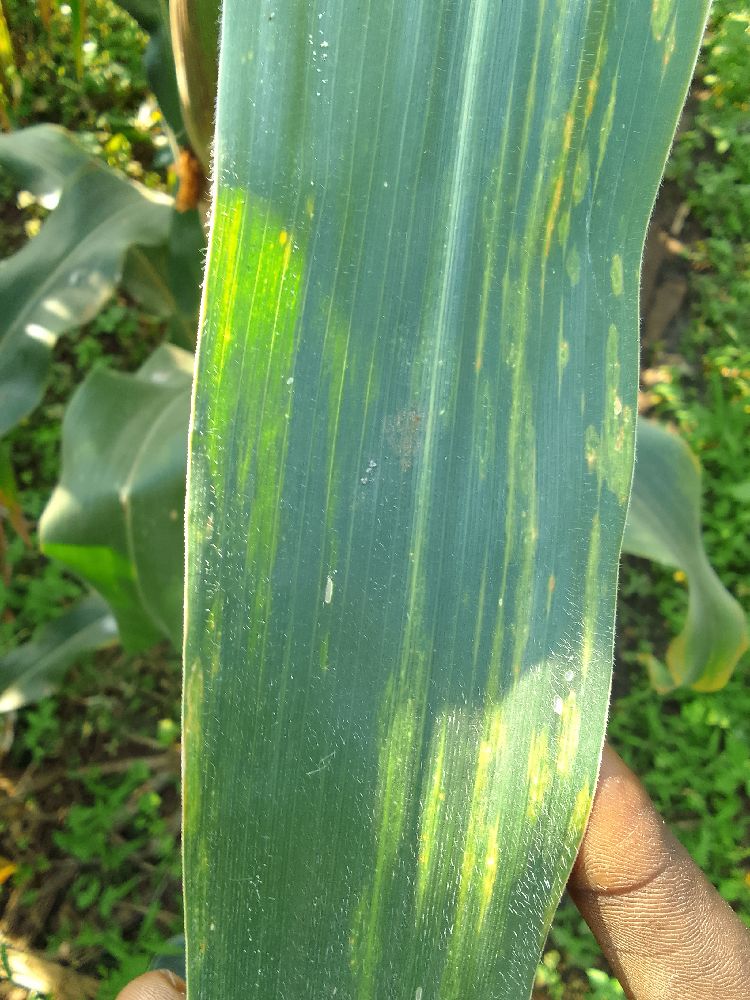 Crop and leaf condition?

maize, maize lethal necrosis
